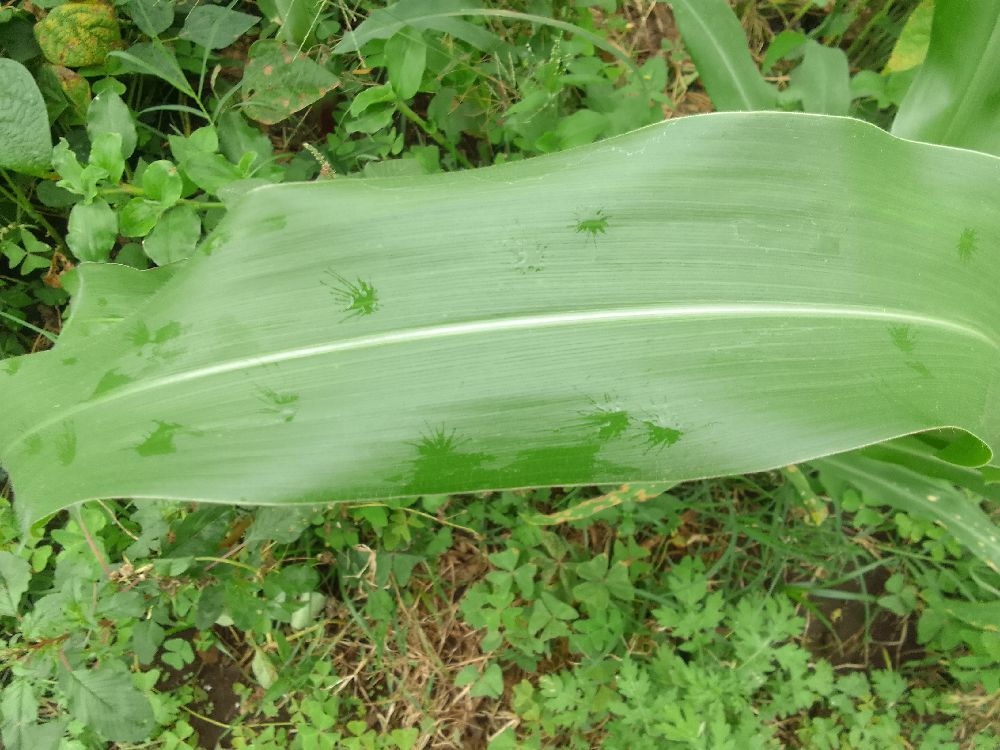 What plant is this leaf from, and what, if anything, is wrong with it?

maize, healthy
